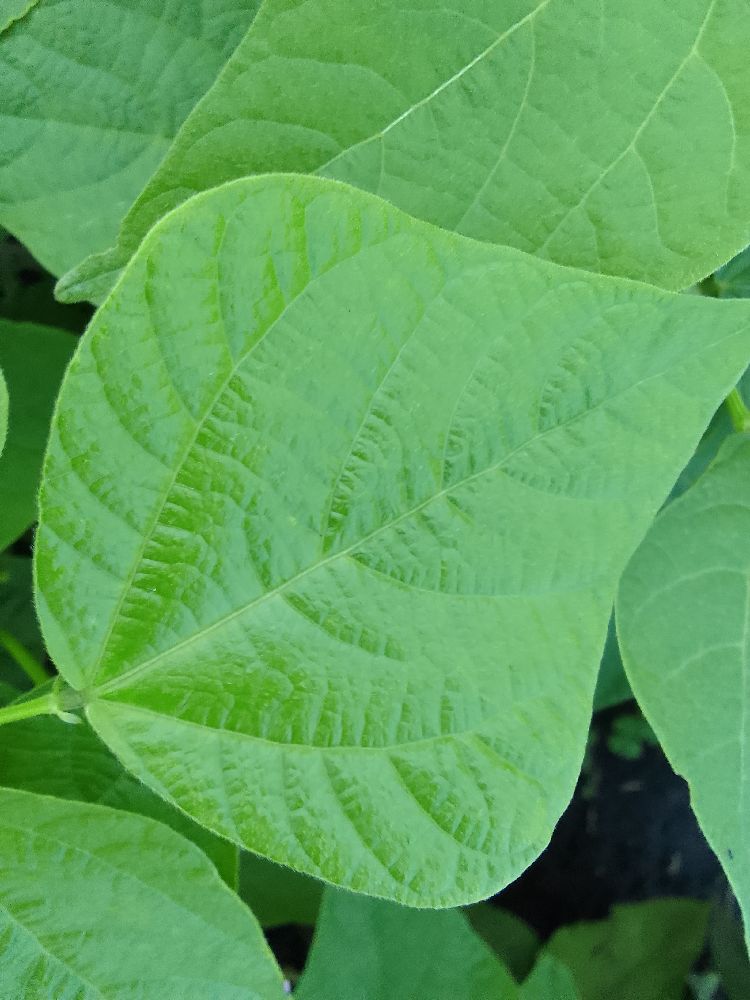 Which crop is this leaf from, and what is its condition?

common bean, healthy
